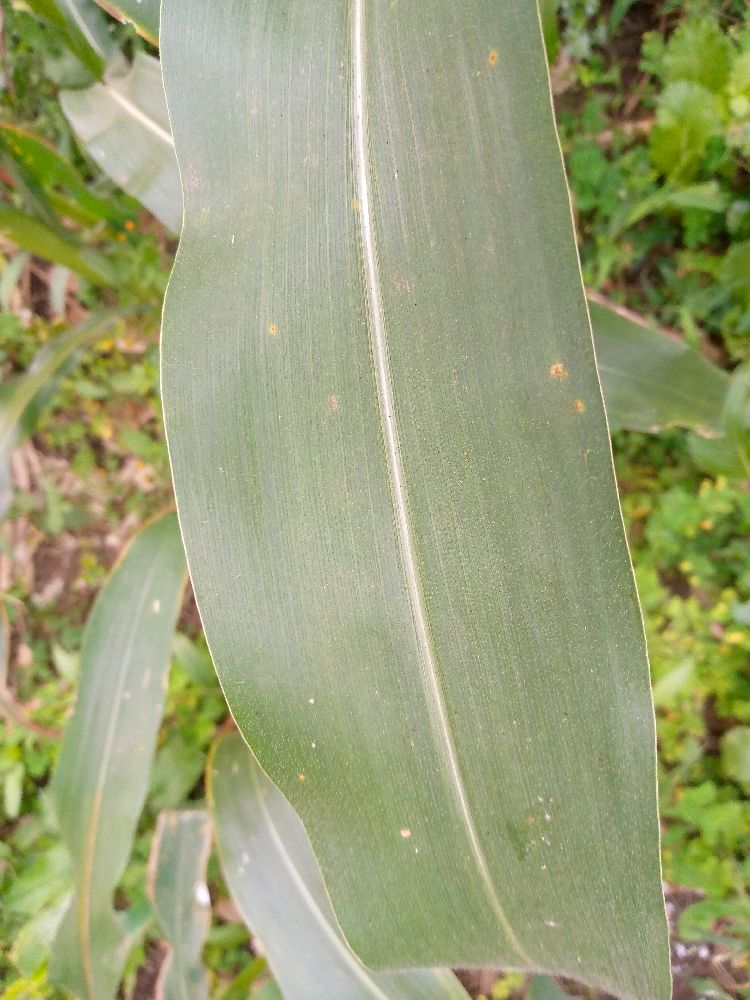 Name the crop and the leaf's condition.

maize, healthy
